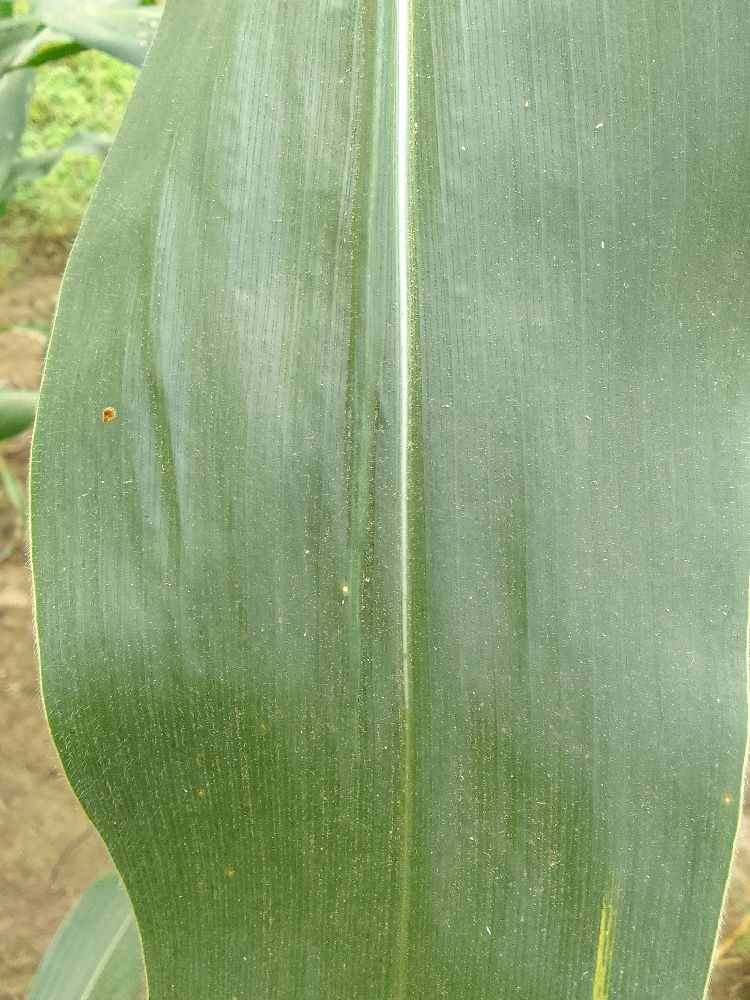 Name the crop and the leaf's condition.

maize, healthy
